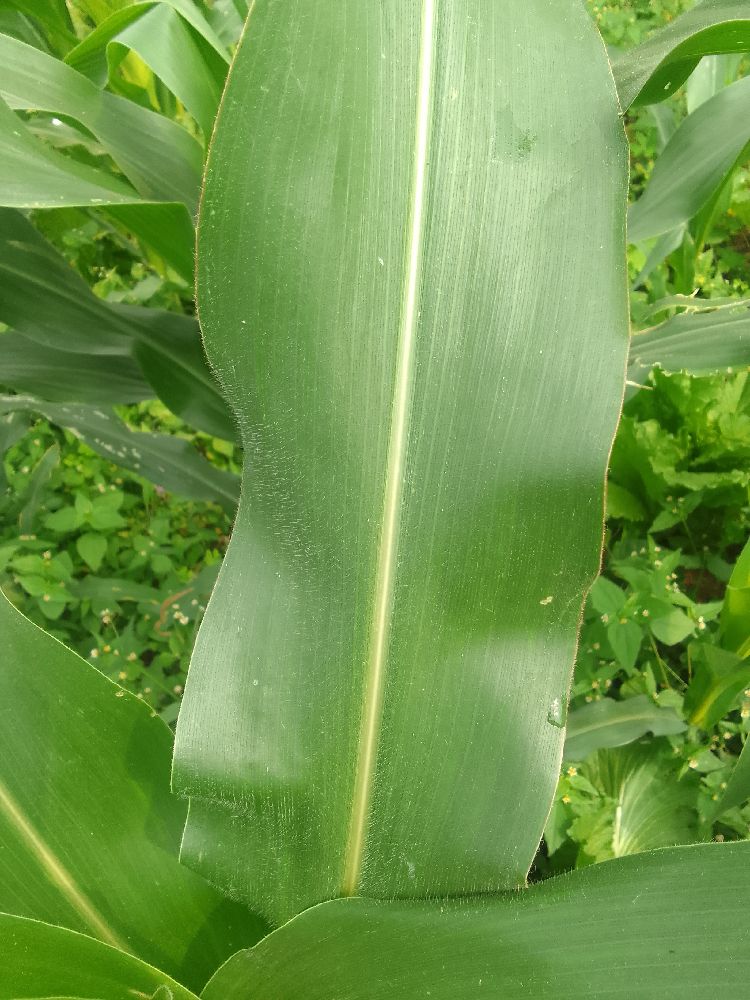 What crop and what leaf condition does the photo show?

maize, healthy
